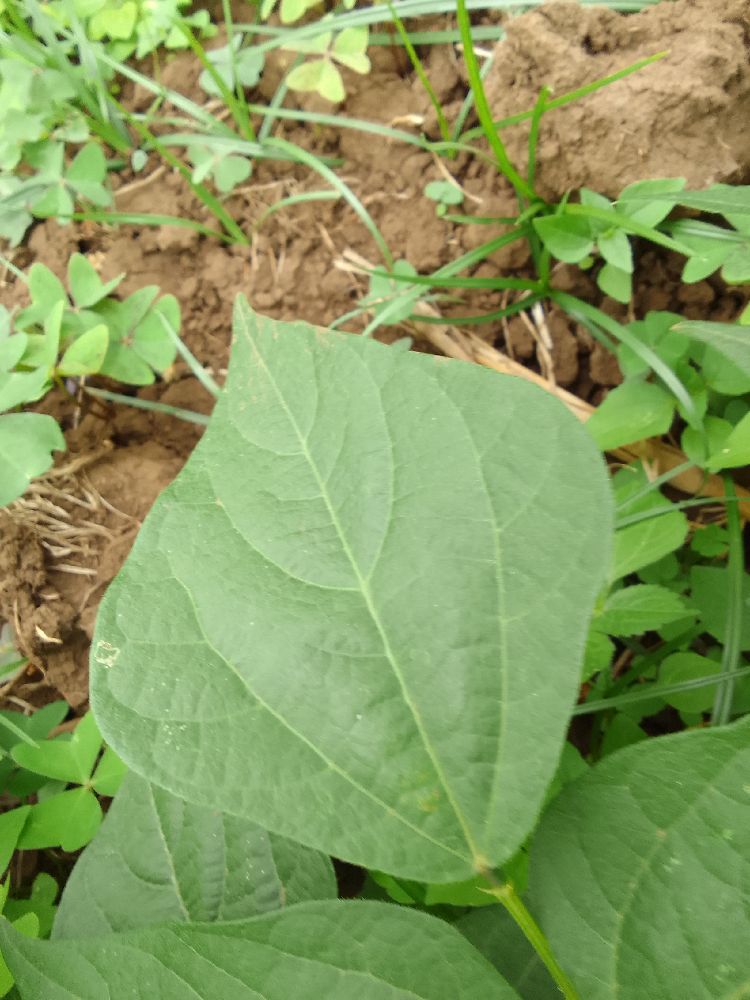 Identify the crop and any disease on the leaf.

common bean, healthy
